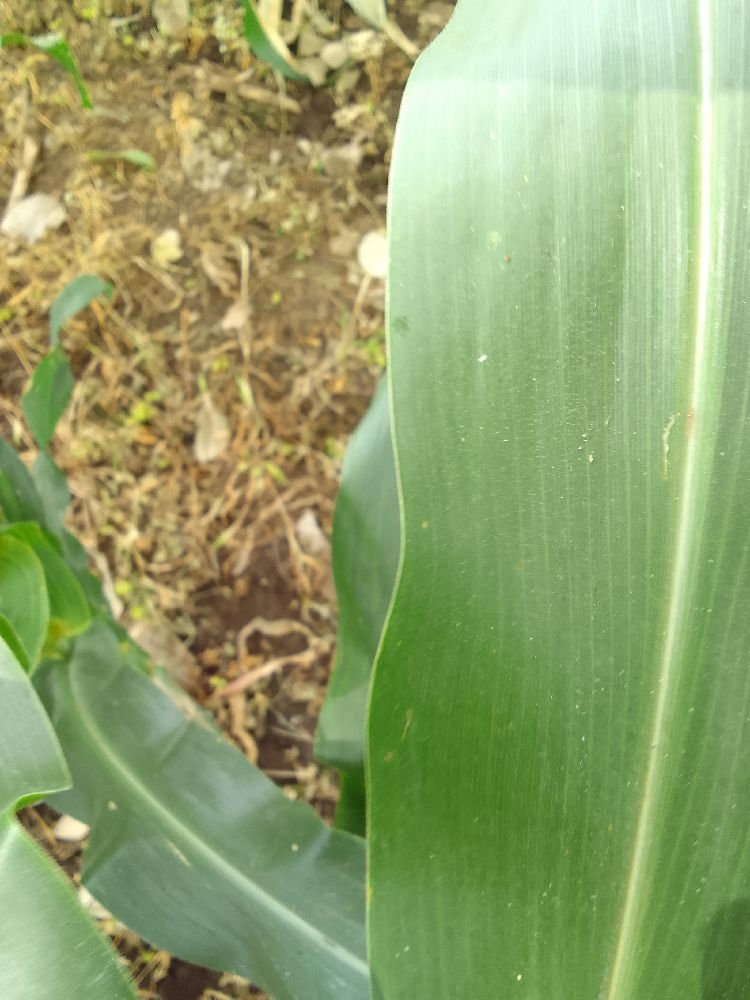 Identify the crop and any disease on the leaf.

maize, healthy
